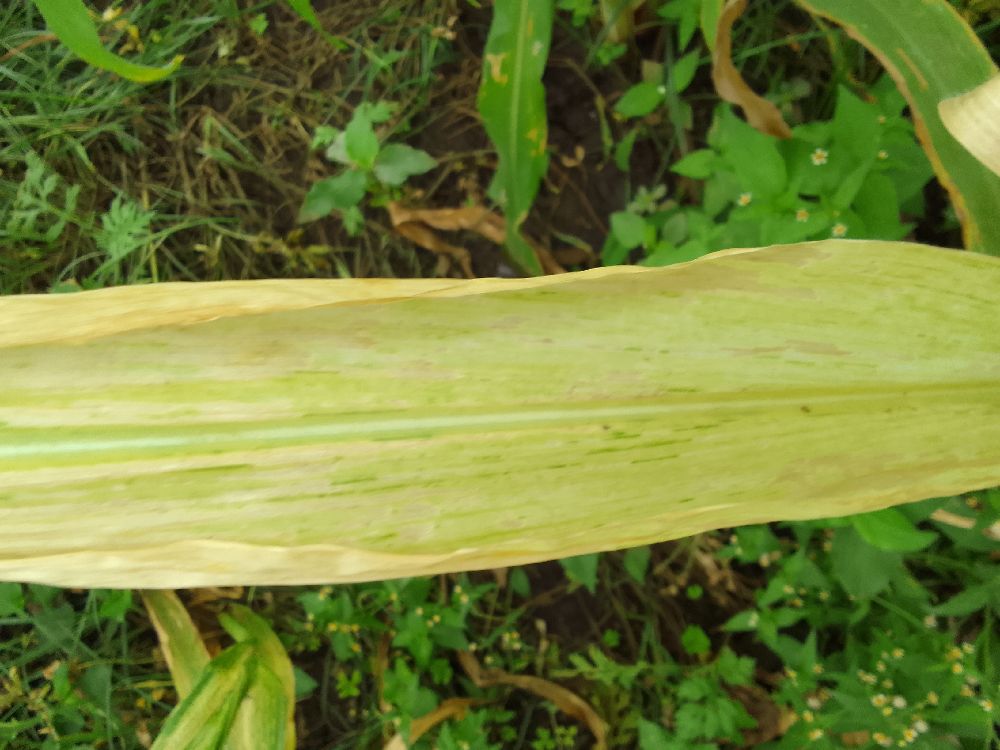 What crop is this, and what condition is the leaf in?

maize, maize lethal necrosis
